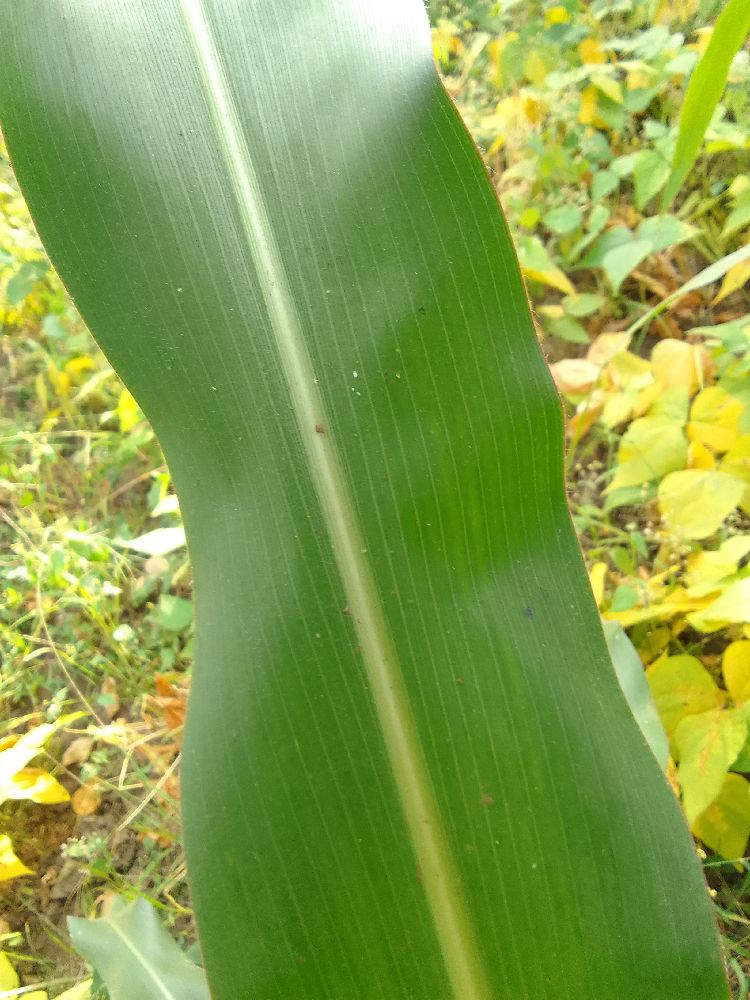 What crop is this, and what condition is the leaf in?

maize, healthy
